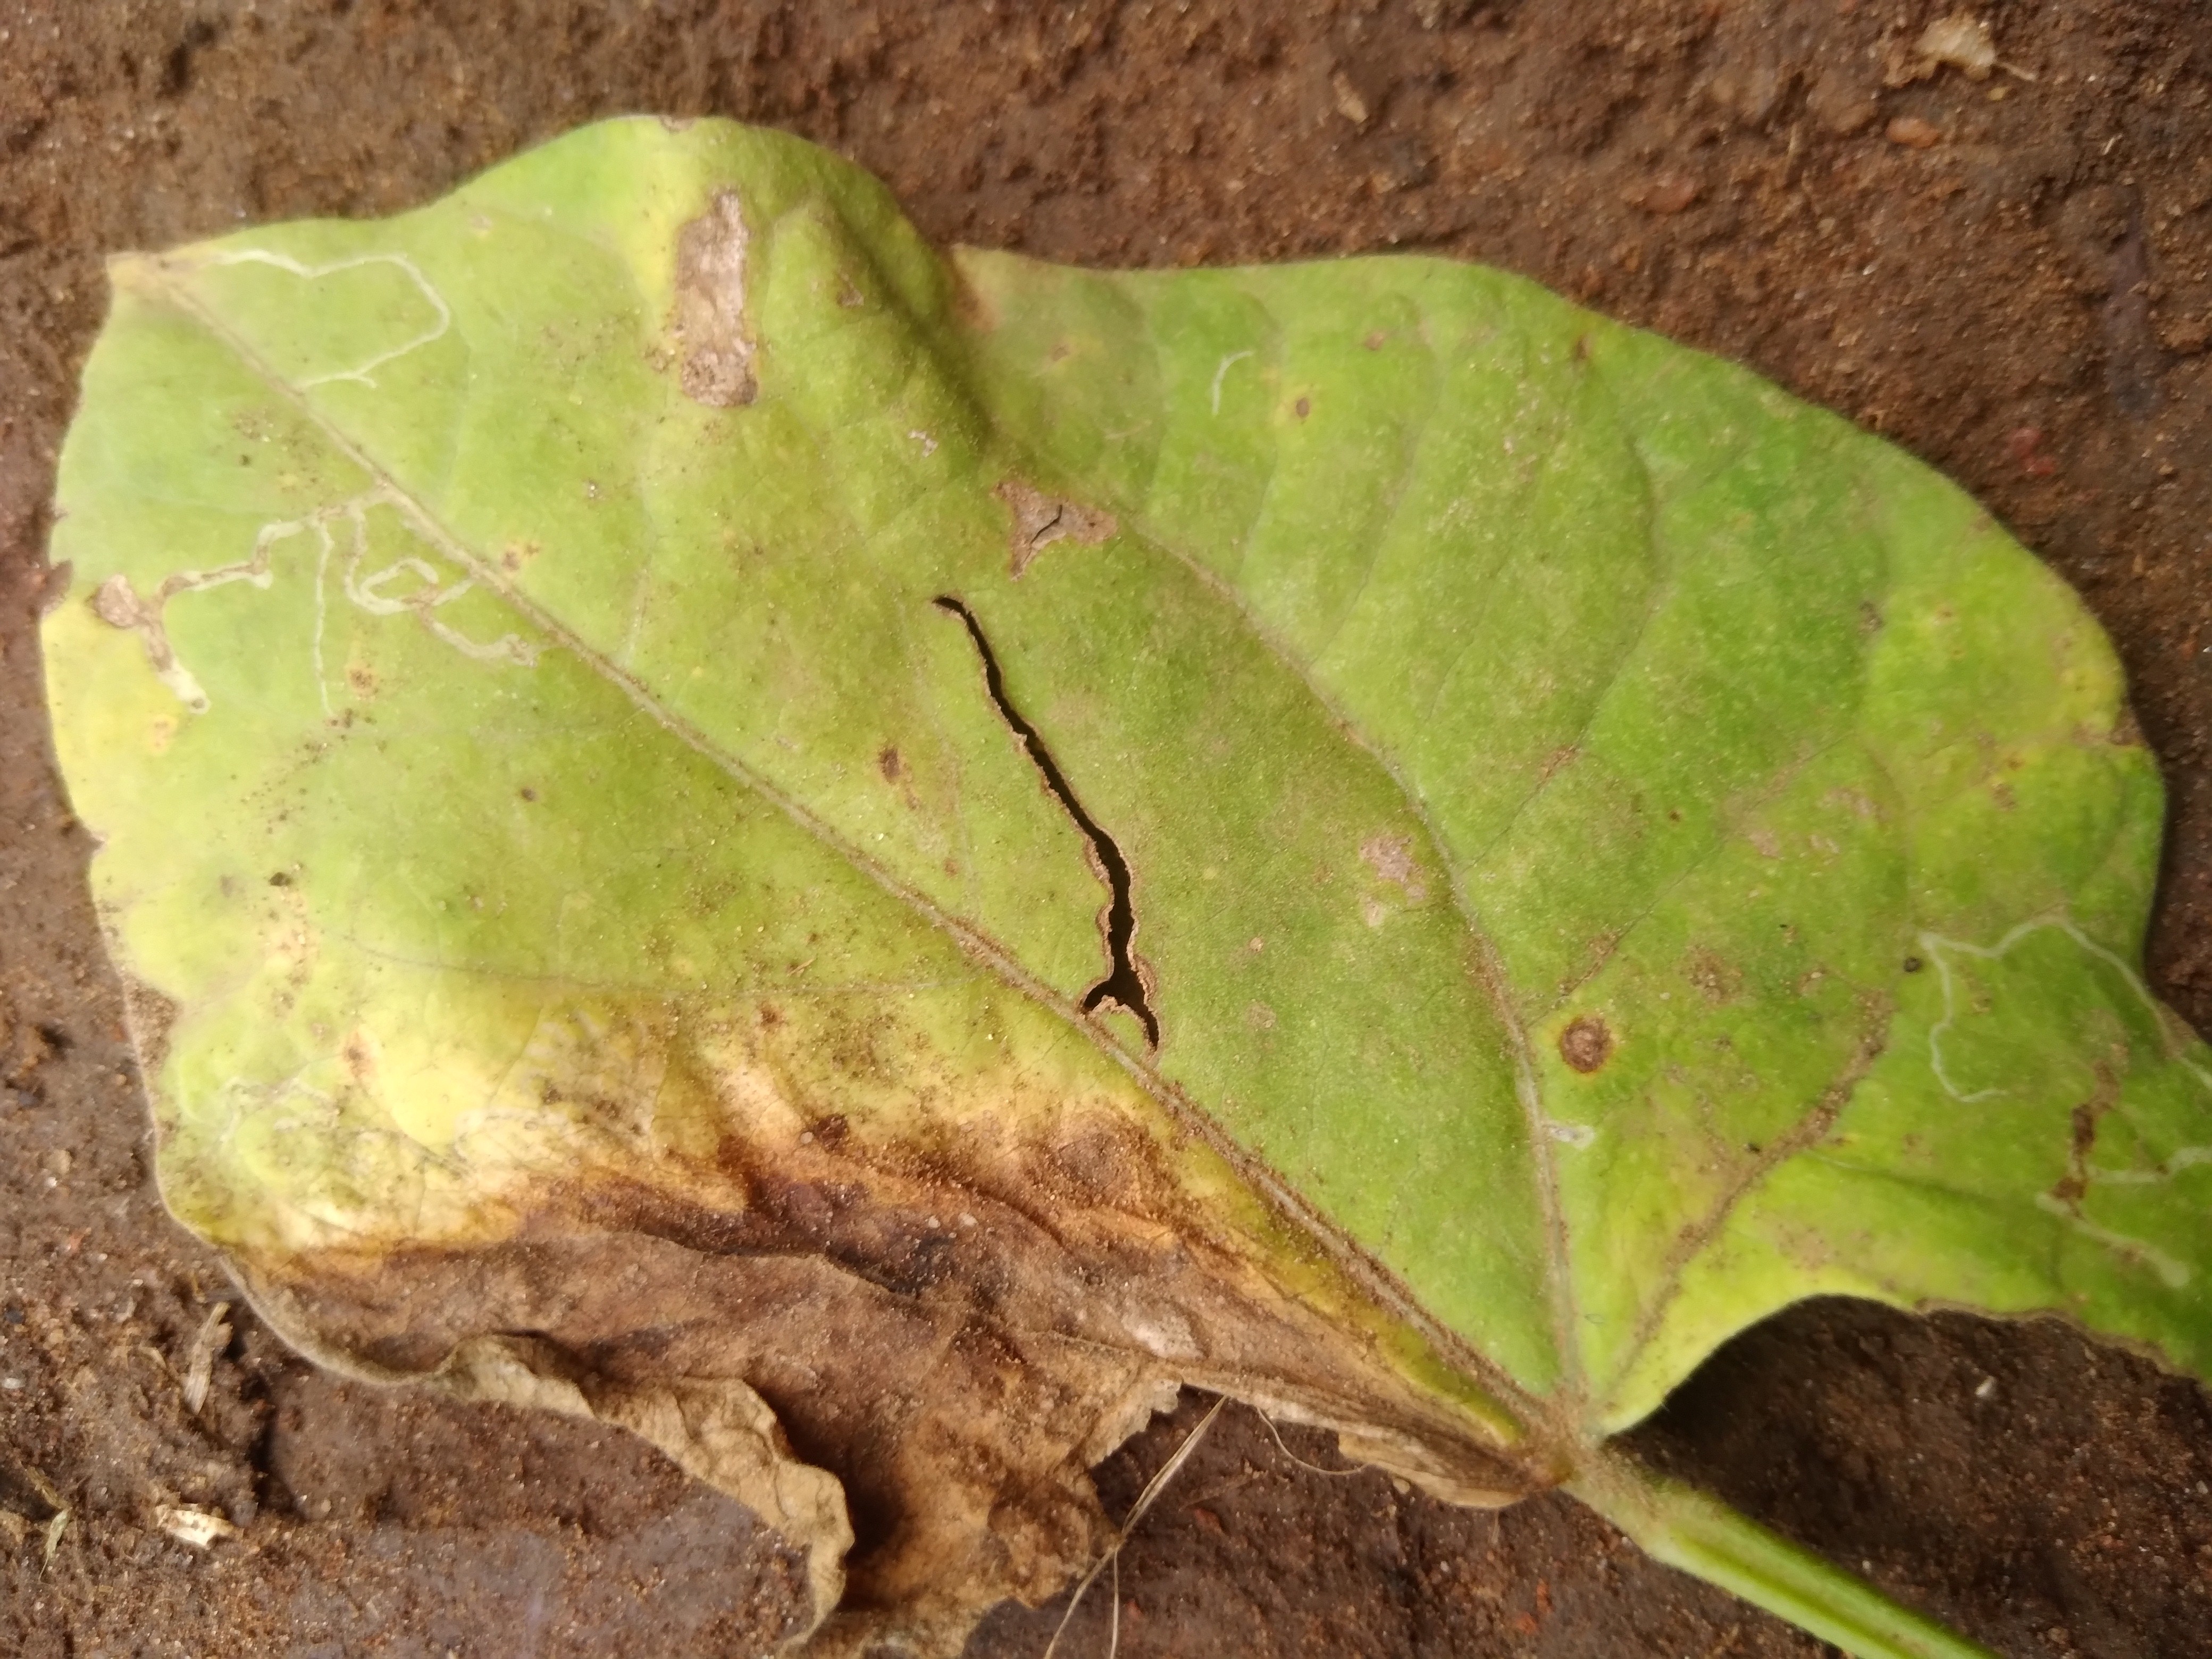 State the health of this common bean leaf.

rust
